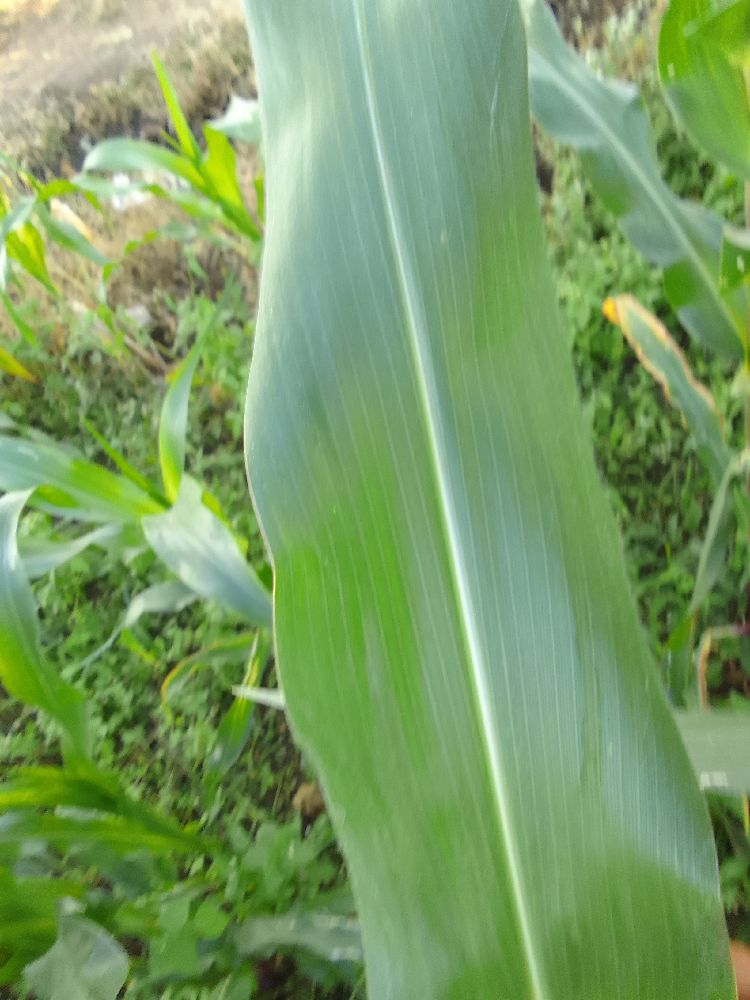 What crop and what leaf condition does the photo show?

maize, healthy
